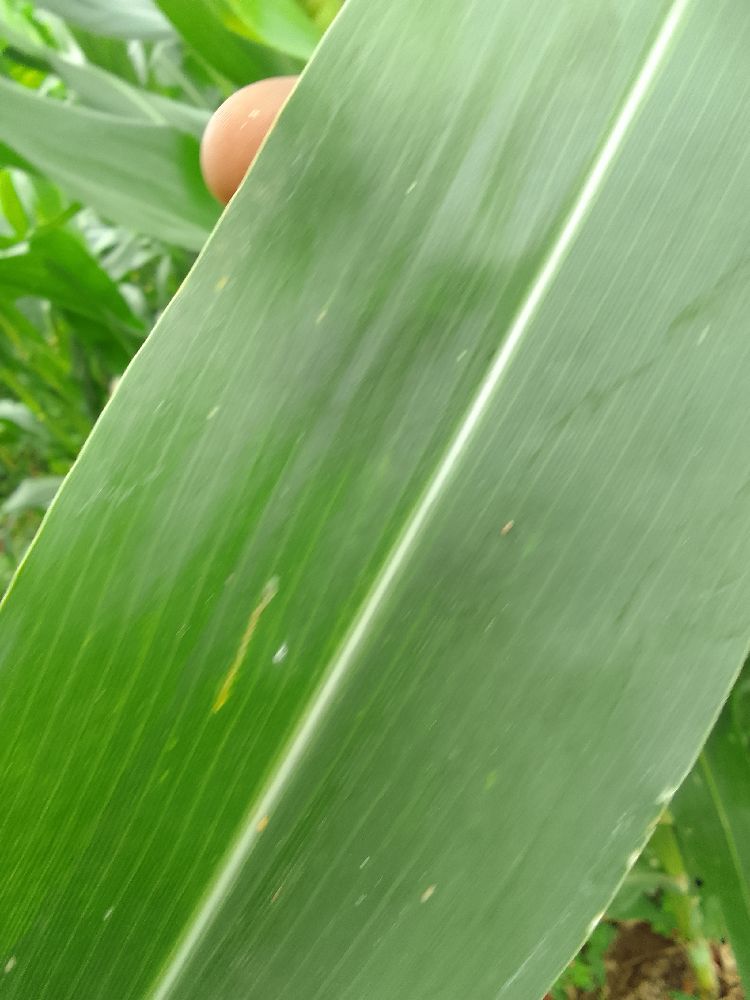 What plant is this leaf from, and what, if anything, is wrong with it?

maize, healthy
